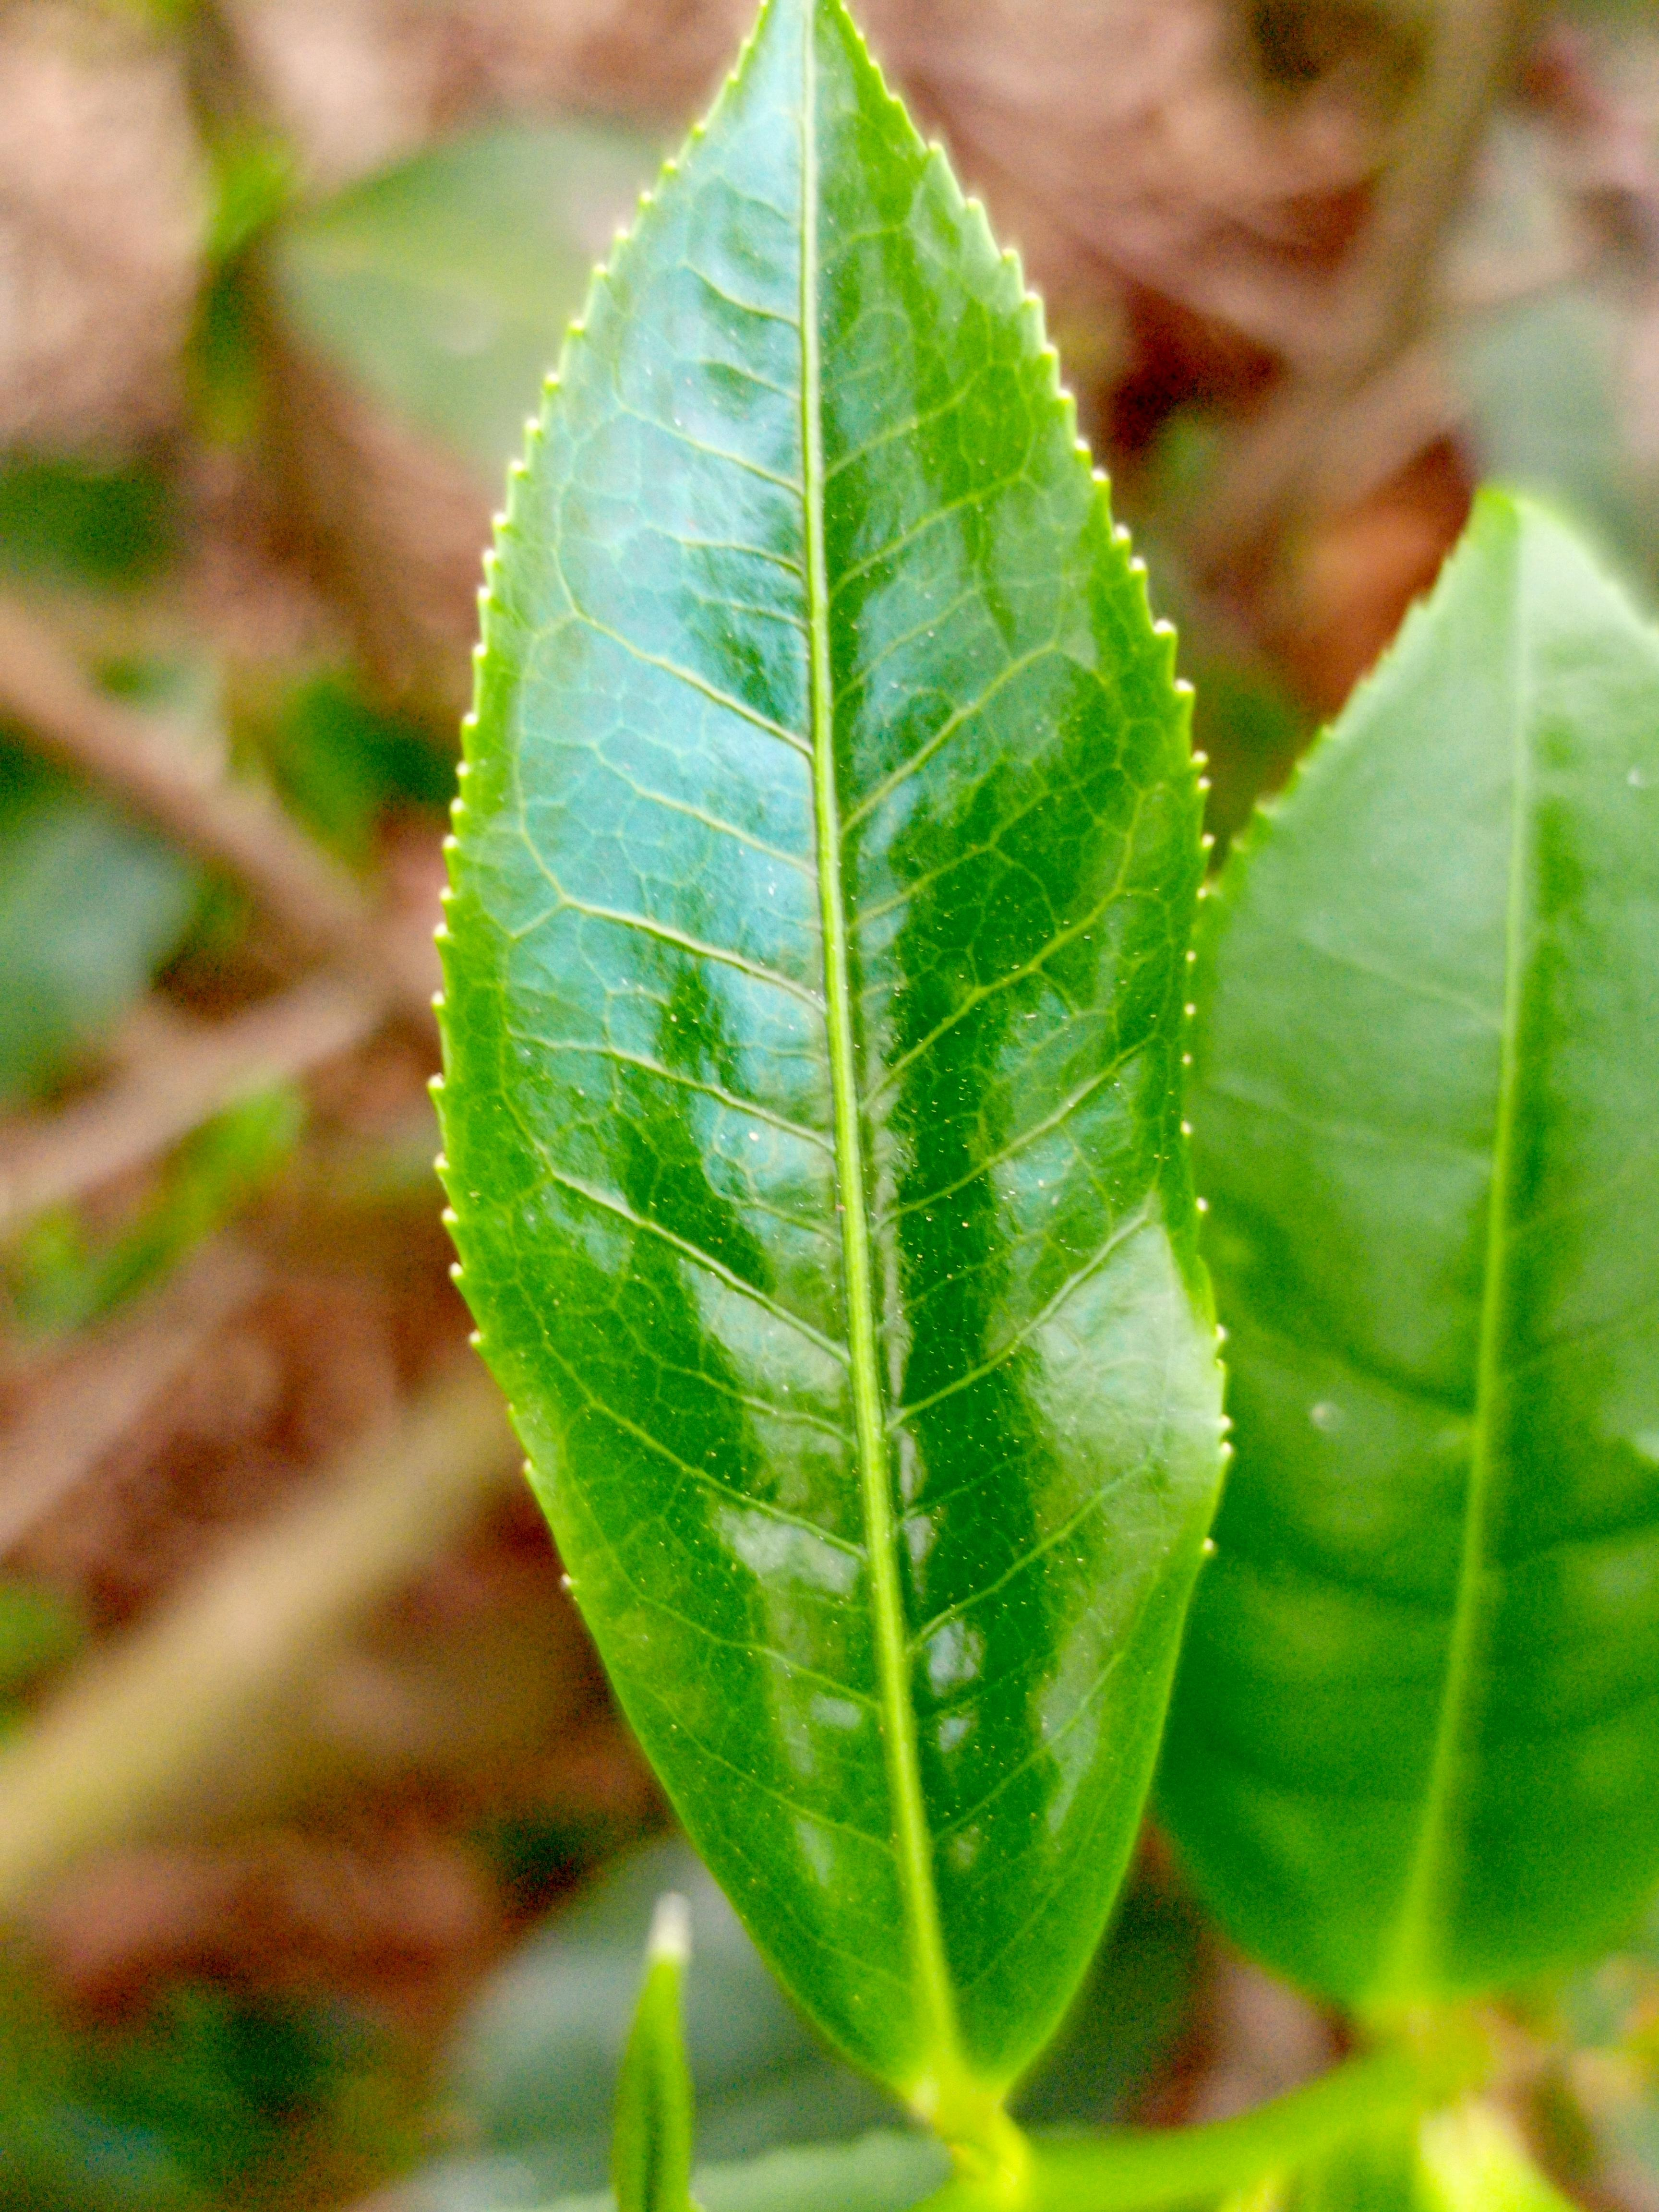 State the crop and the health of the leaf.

tea, healthy leaf
